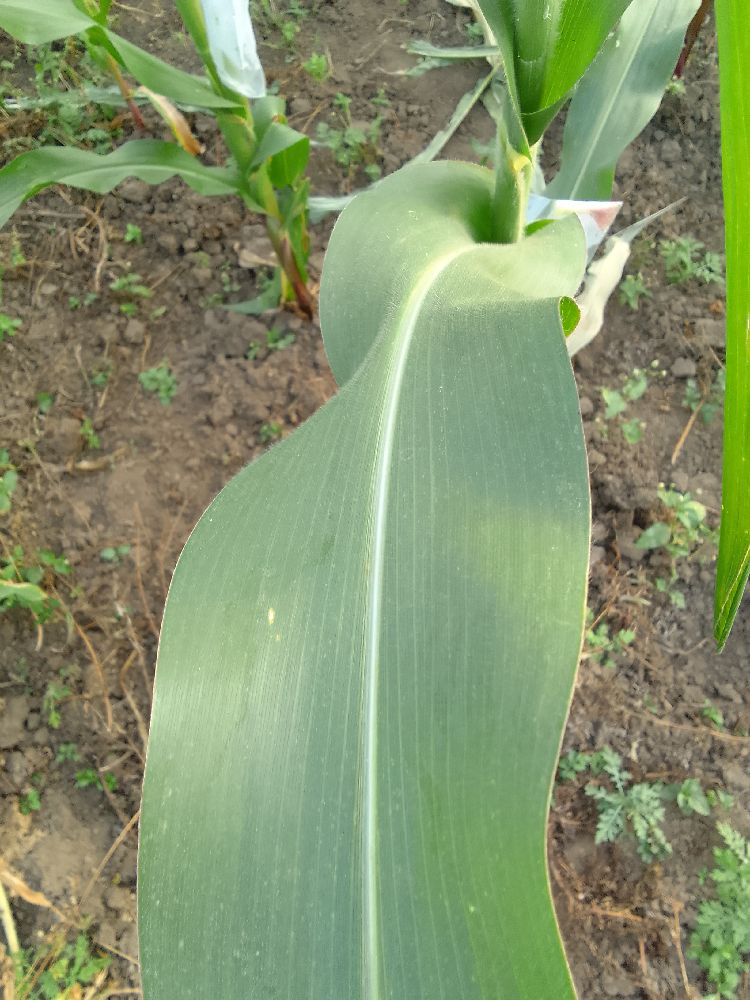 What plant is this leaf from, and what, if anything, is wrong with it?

maize, healthy
